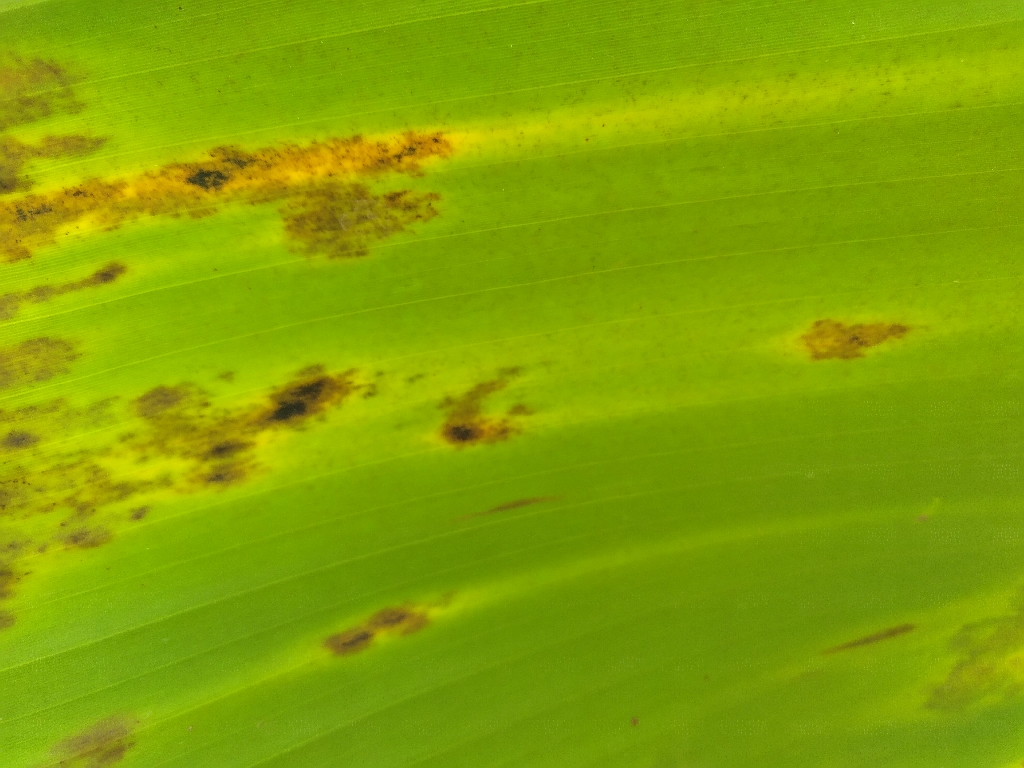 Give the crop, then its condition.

banana, black sigatoka
